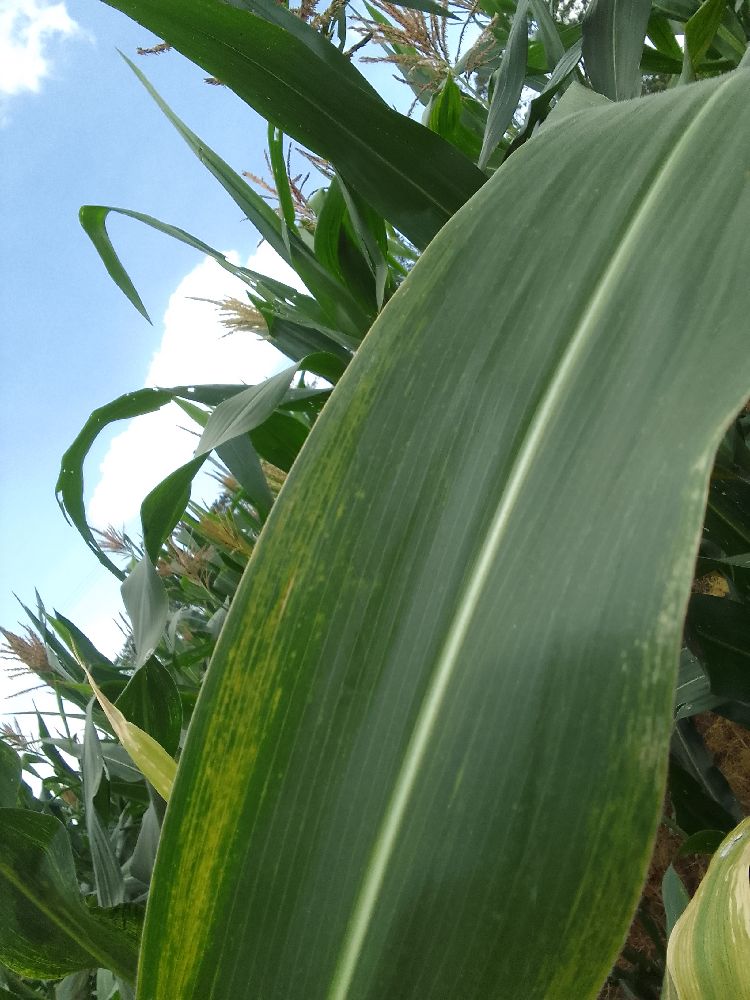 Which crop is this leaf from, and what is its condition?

maize, maize lethal necrosis
